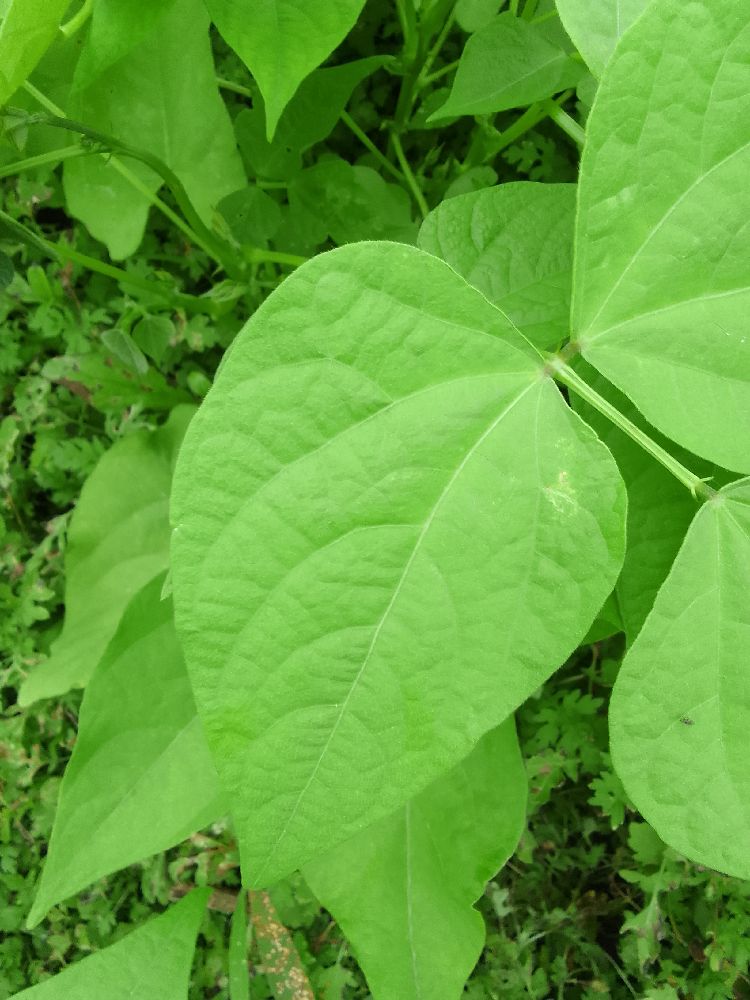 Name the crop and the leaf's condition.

common bean, healthy
